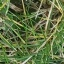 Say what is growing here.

grass
